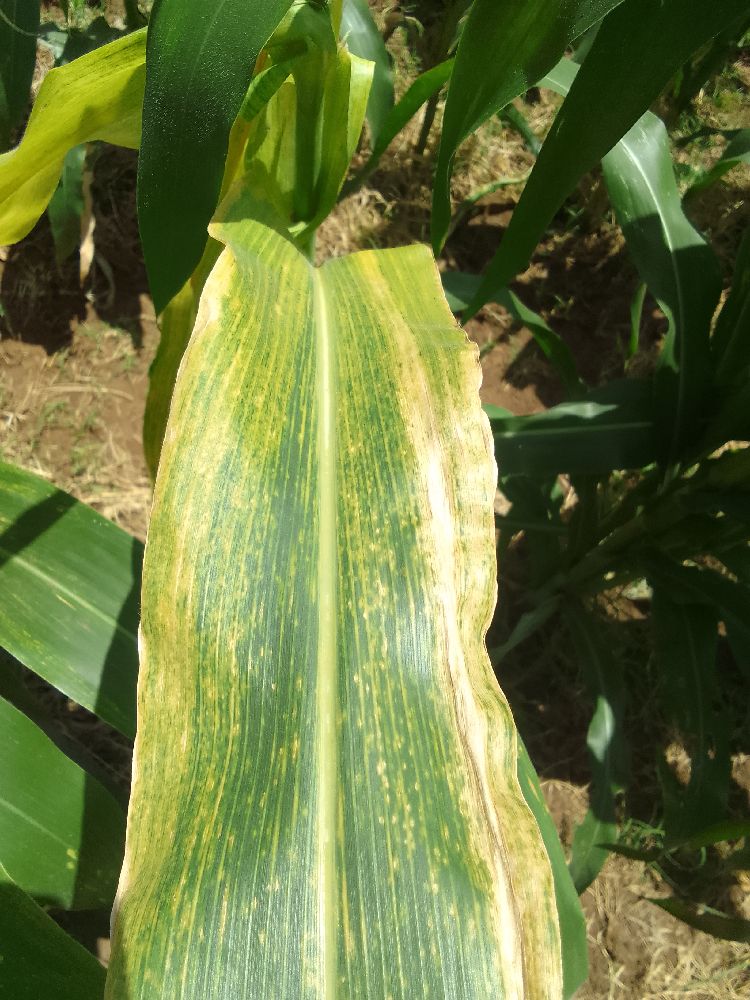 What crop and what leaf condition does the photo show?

maize, maize lethal necrosis
